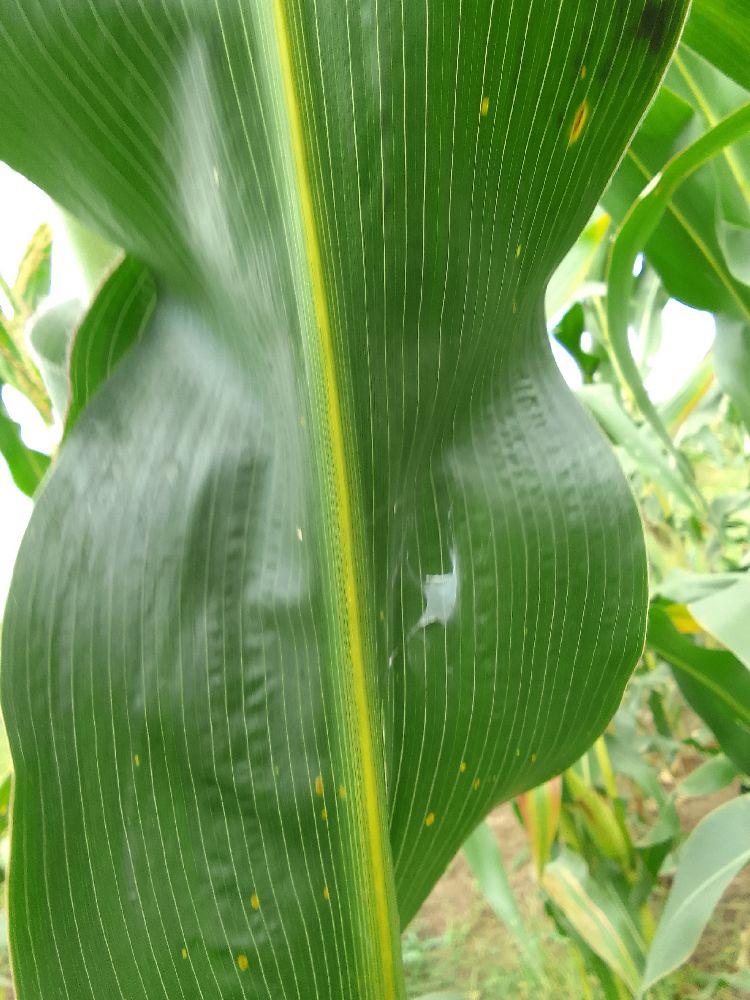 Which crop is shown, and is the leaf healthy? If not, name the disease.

maize, healthy
